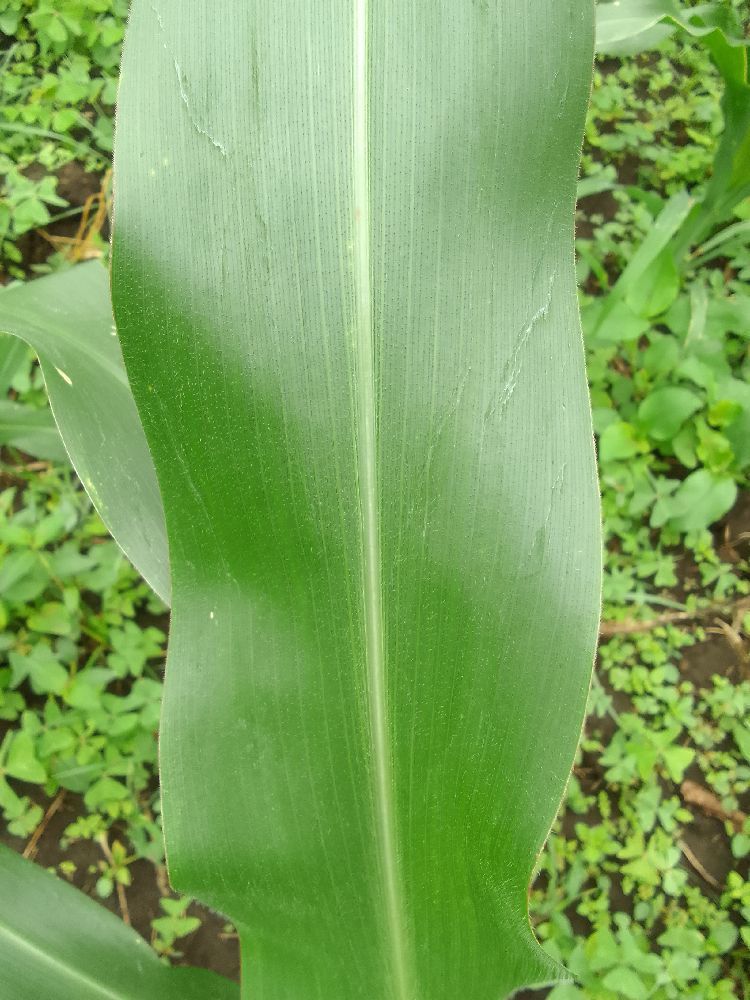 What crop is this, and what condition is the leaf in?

maize, healthy
